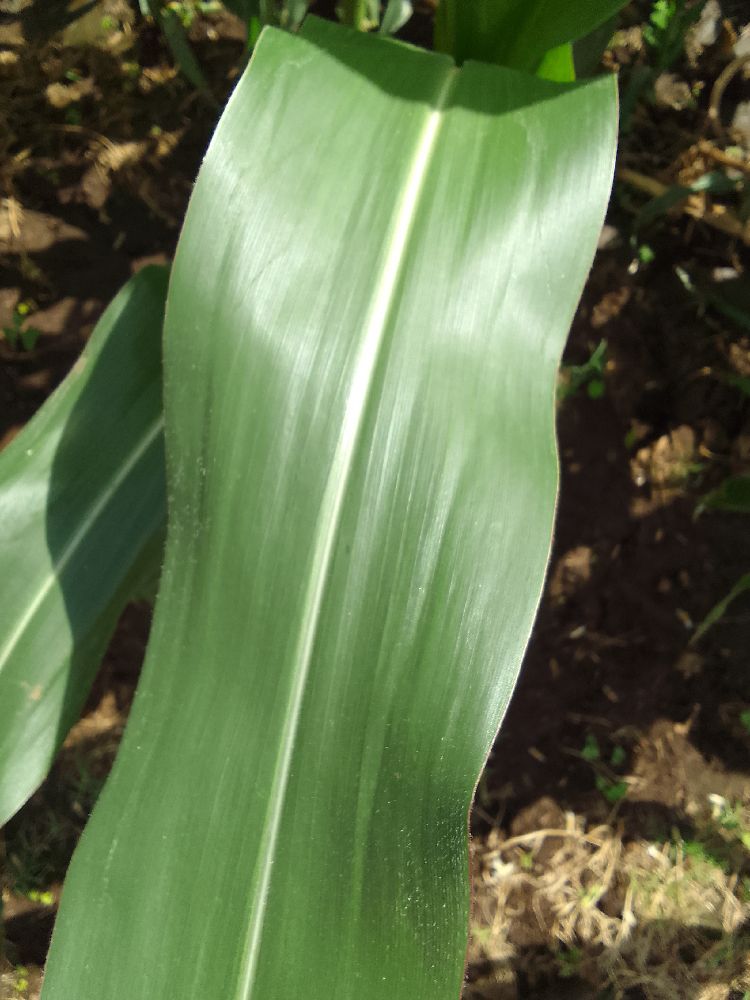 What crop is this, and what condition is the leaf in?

maize, healthy
